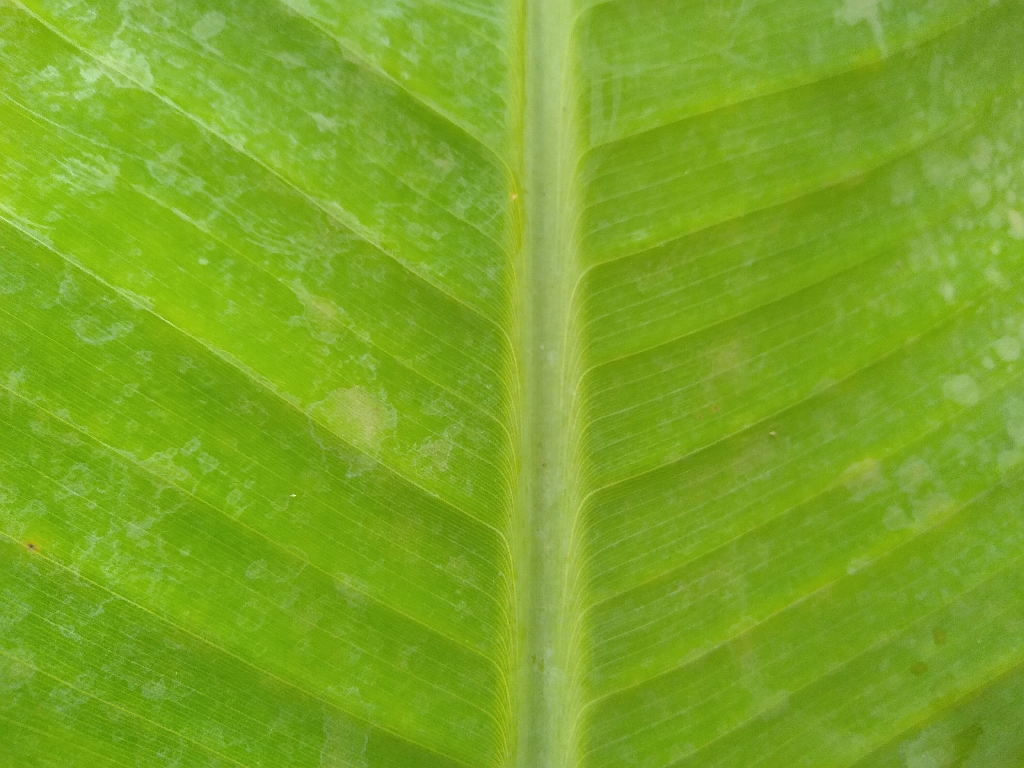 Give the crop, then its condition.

banana, healthy
